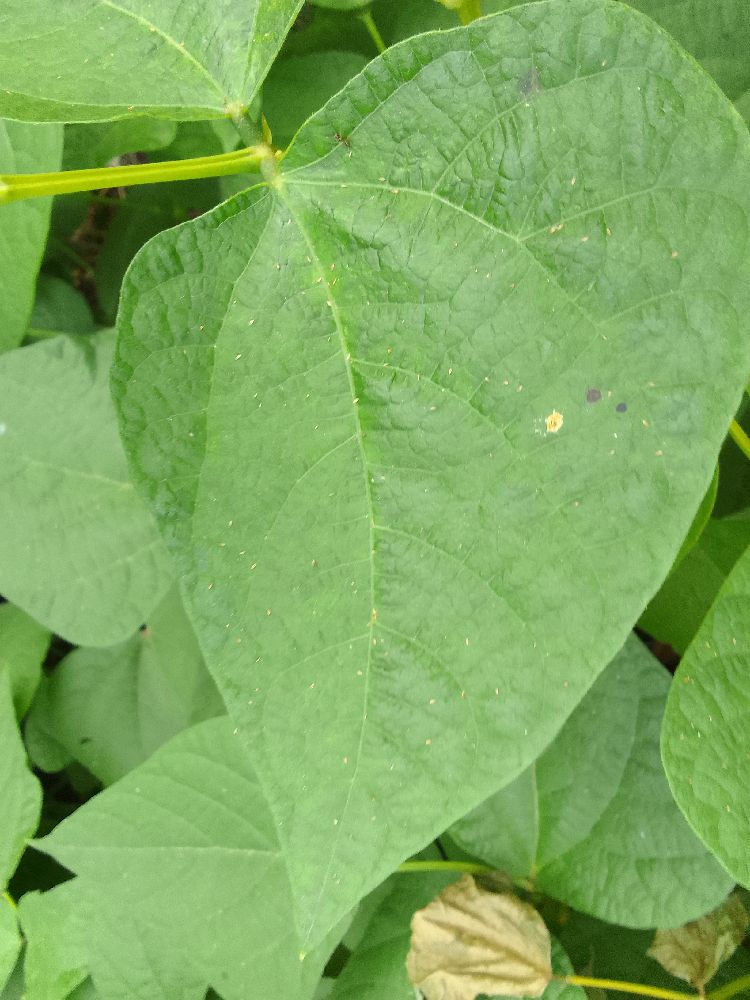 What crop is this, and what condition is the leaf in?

common bean, healthy
